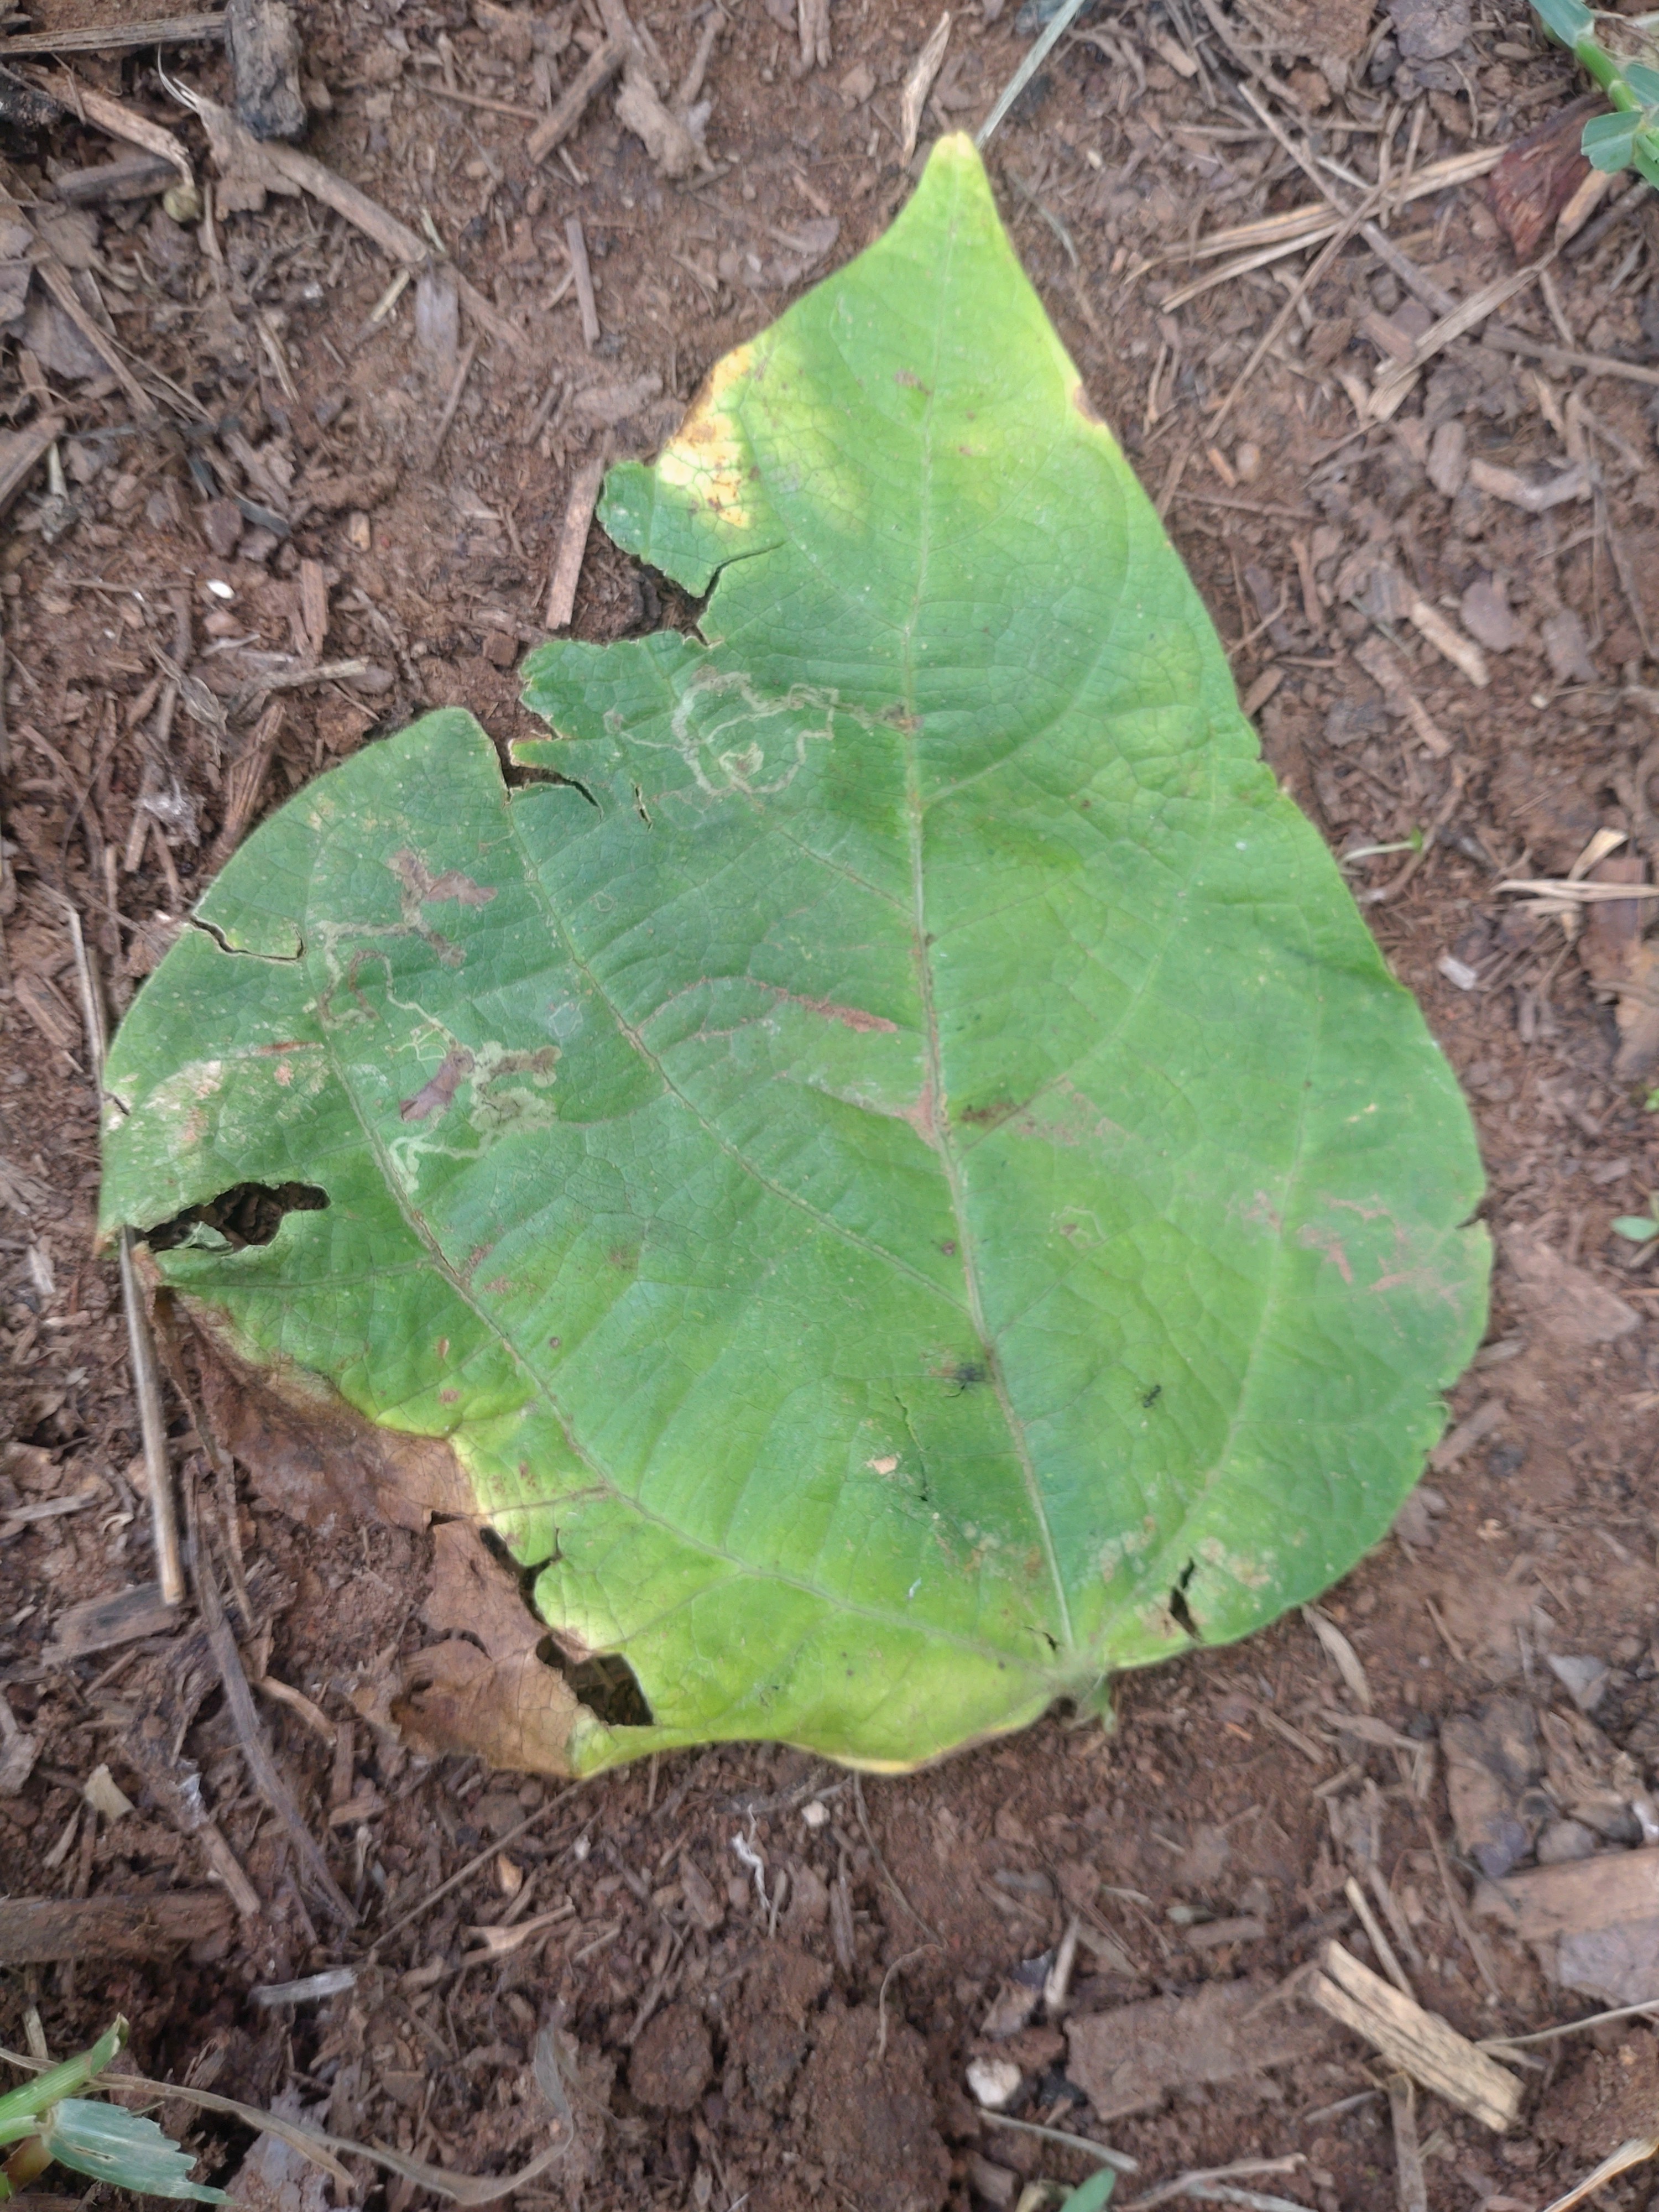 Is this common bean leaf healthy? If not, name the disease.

anthracnose
